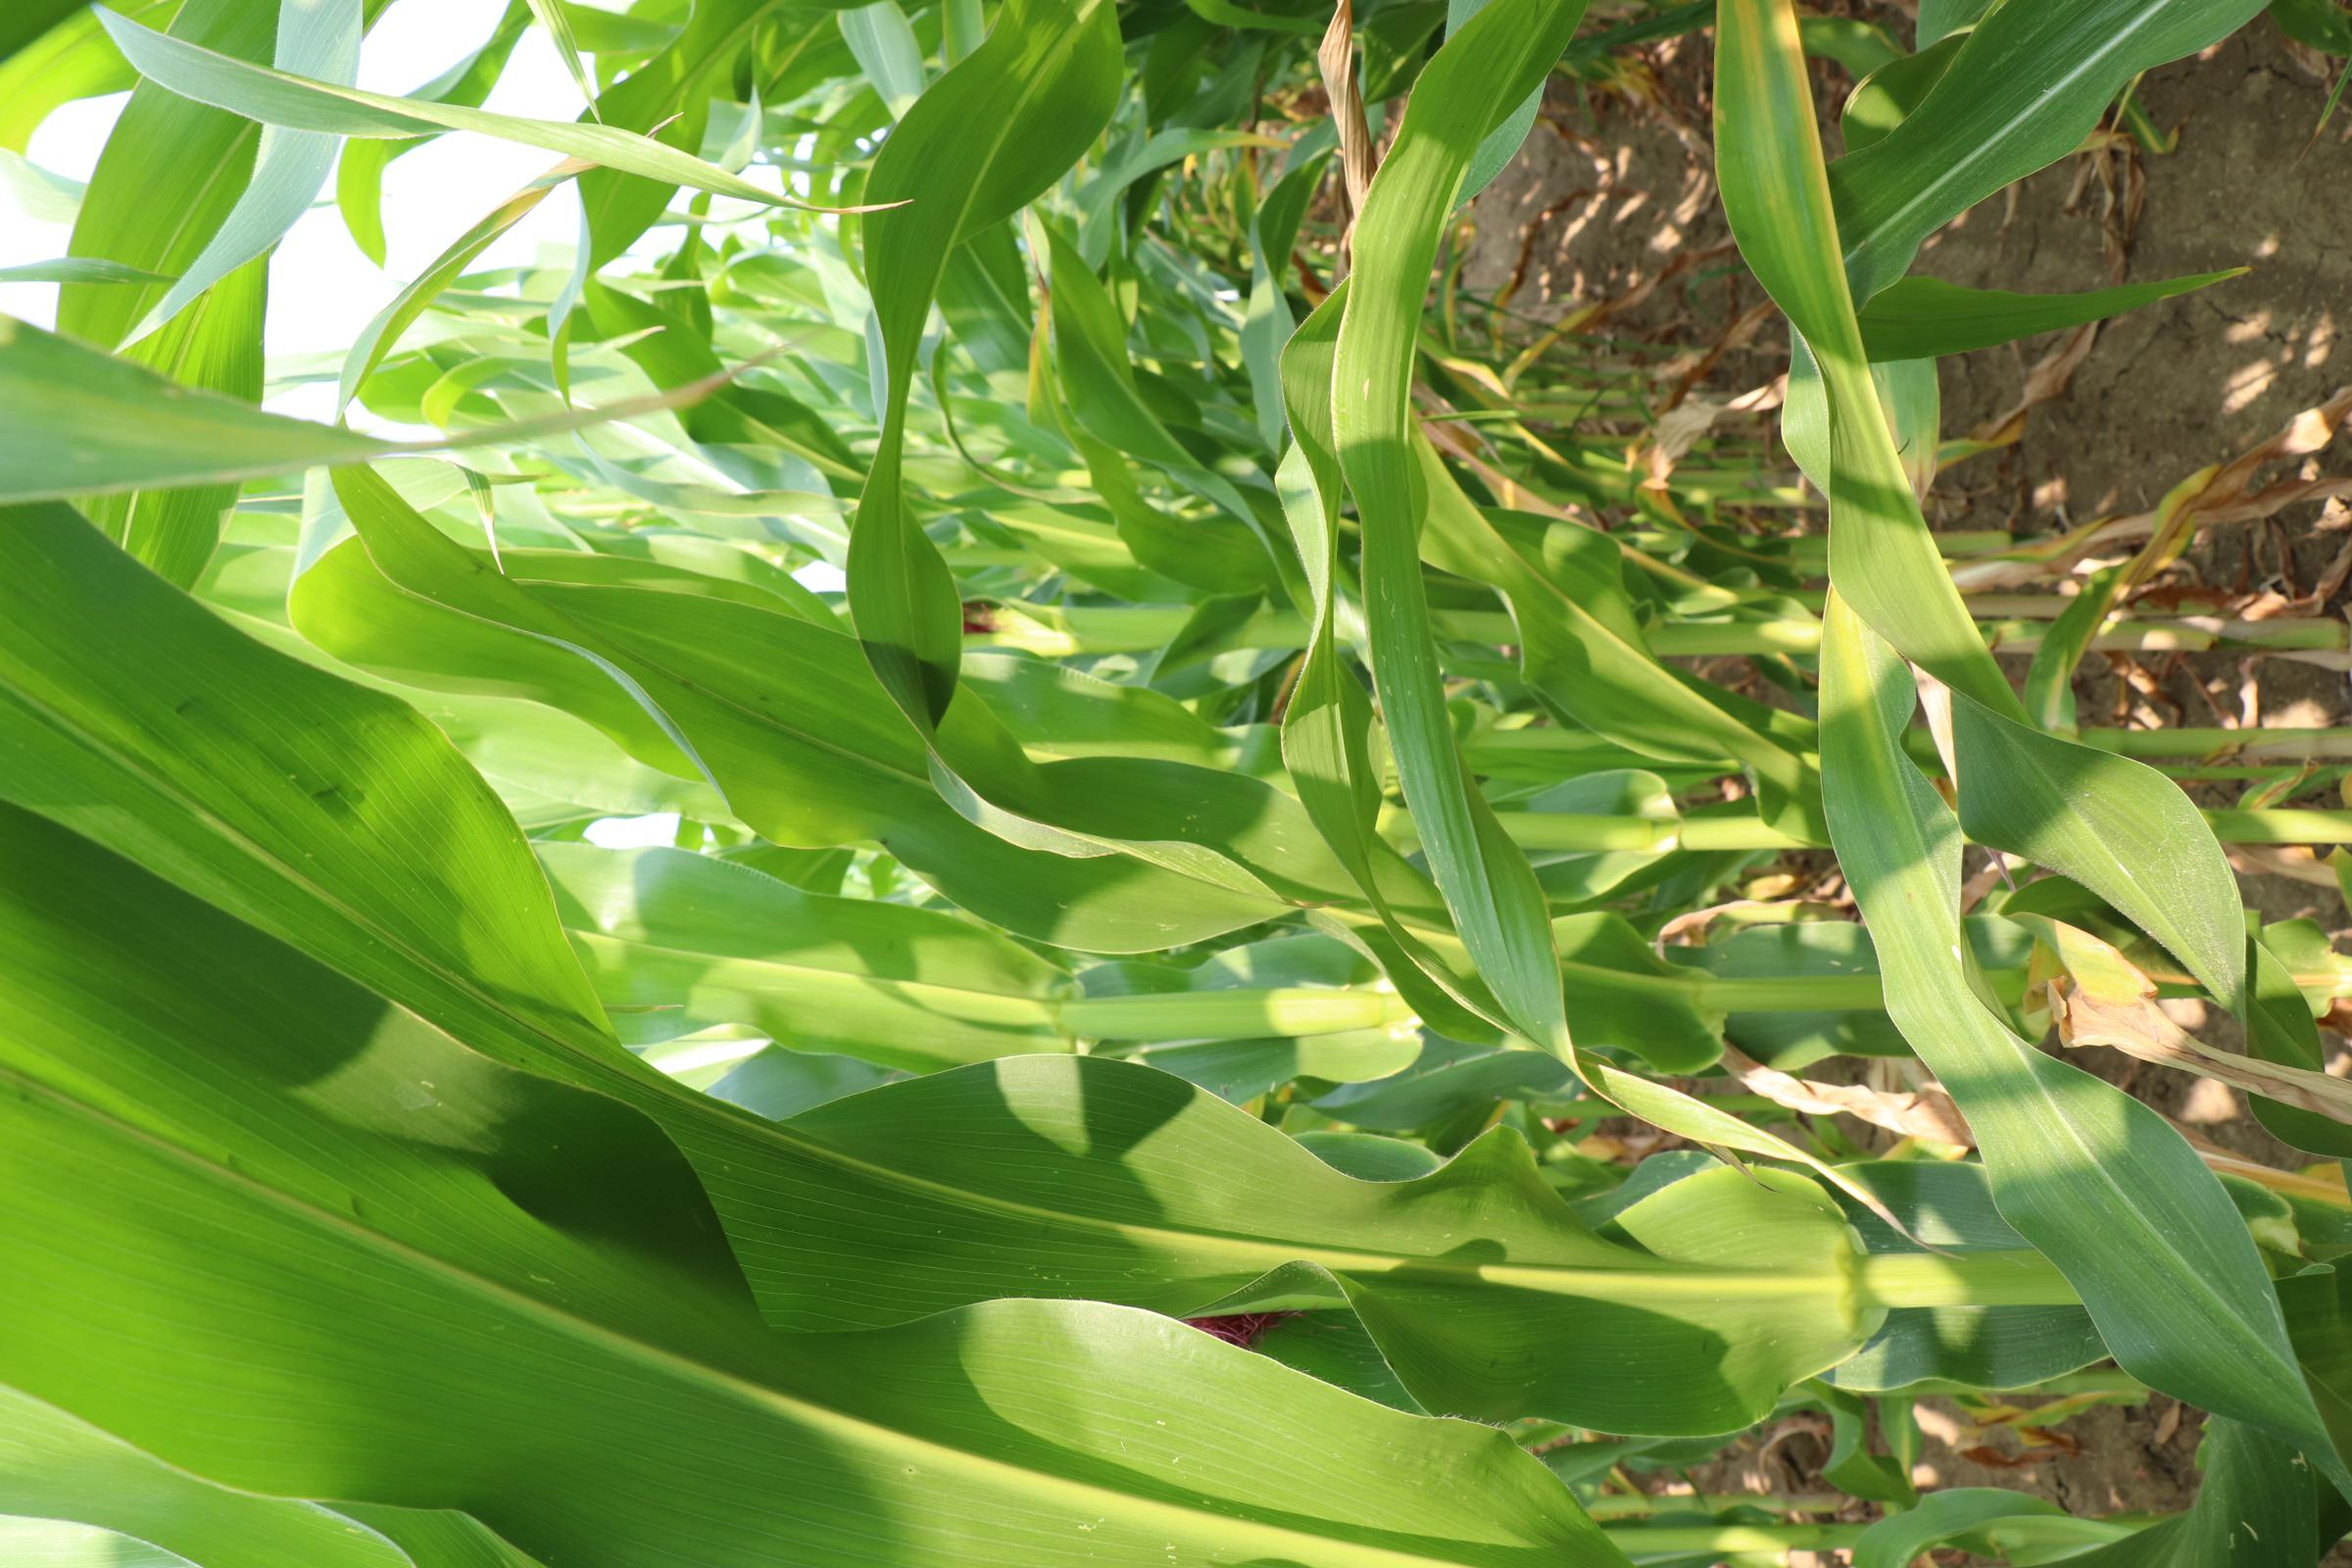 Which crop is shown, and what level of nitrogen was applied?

maize, reduced nitrogen fertilisation
